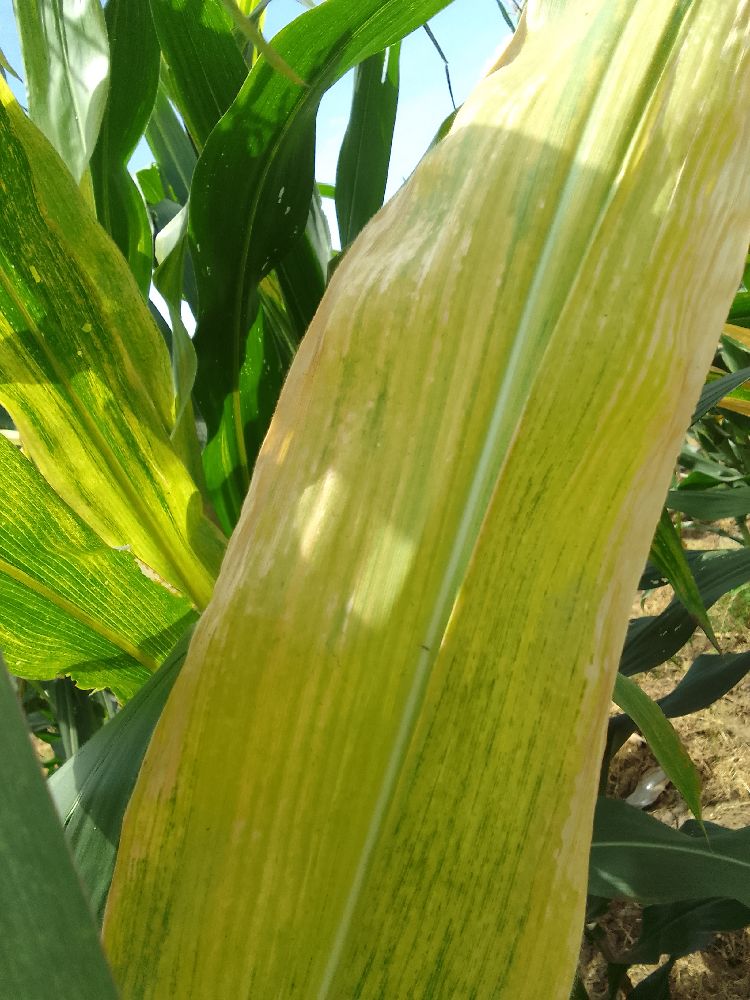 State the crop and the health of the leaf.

maize, maize lethal necrosis
